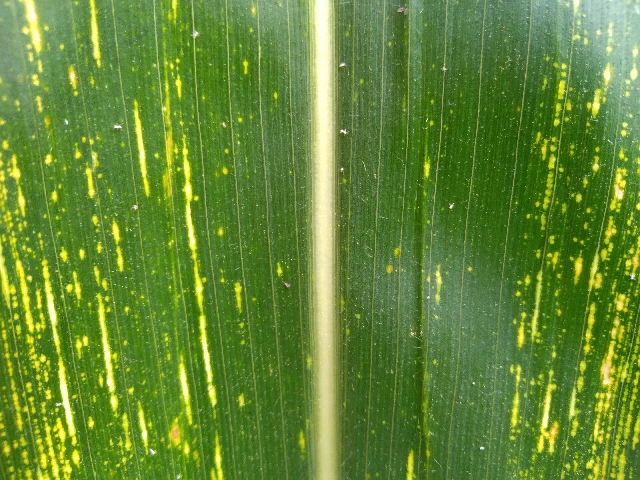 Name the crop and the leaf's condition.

maize, maize streak virus
